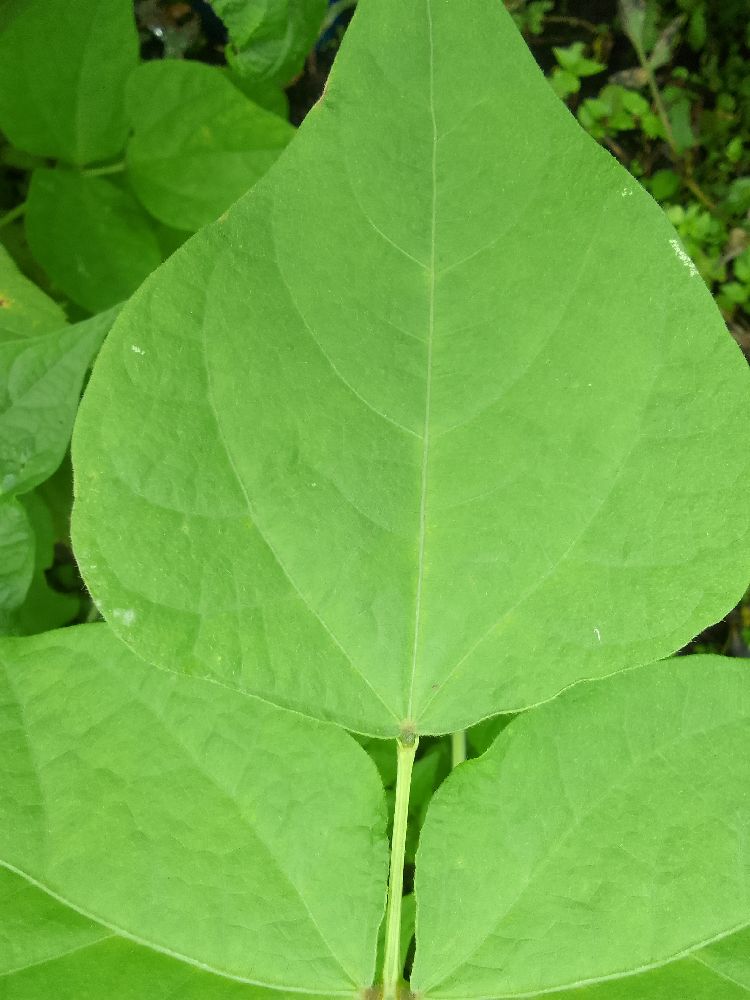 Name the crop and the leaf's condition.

common bean, healthy
